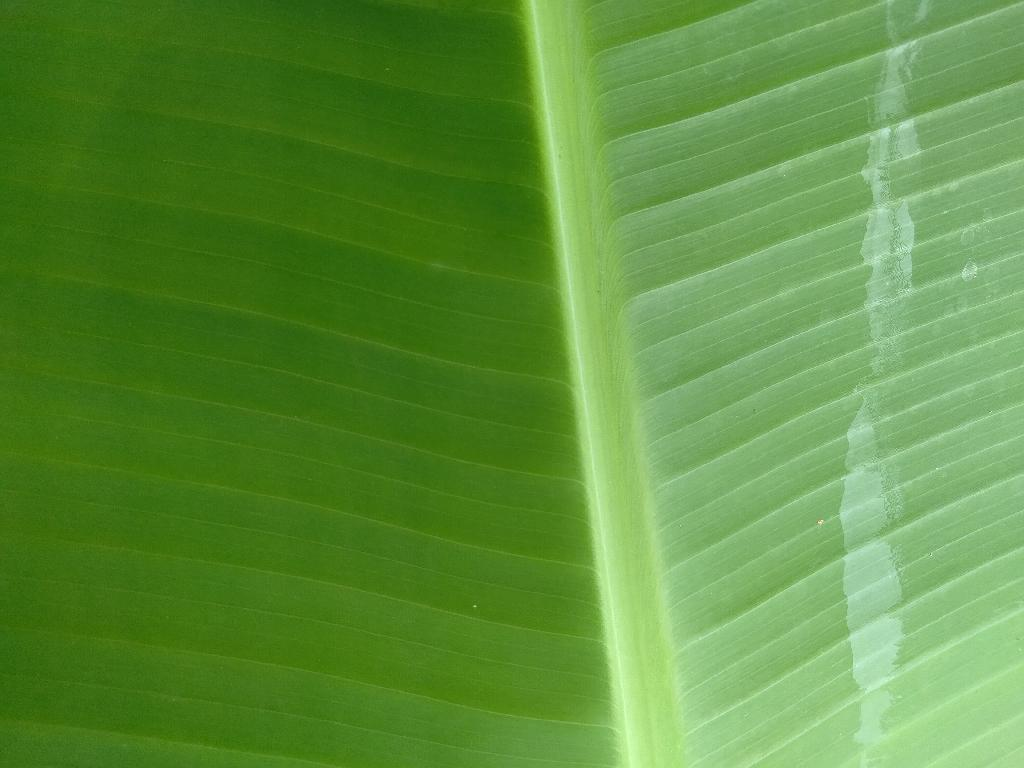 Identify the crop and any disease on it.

banana, healthy
